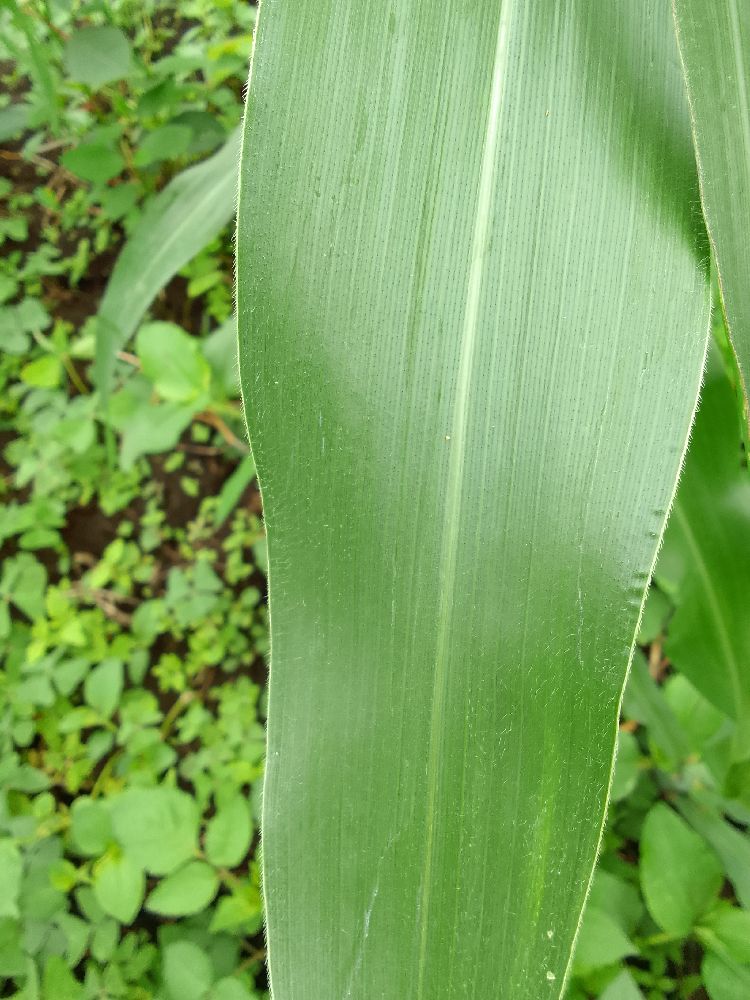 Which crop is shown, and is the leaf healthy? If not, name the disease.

common bean, healthy
